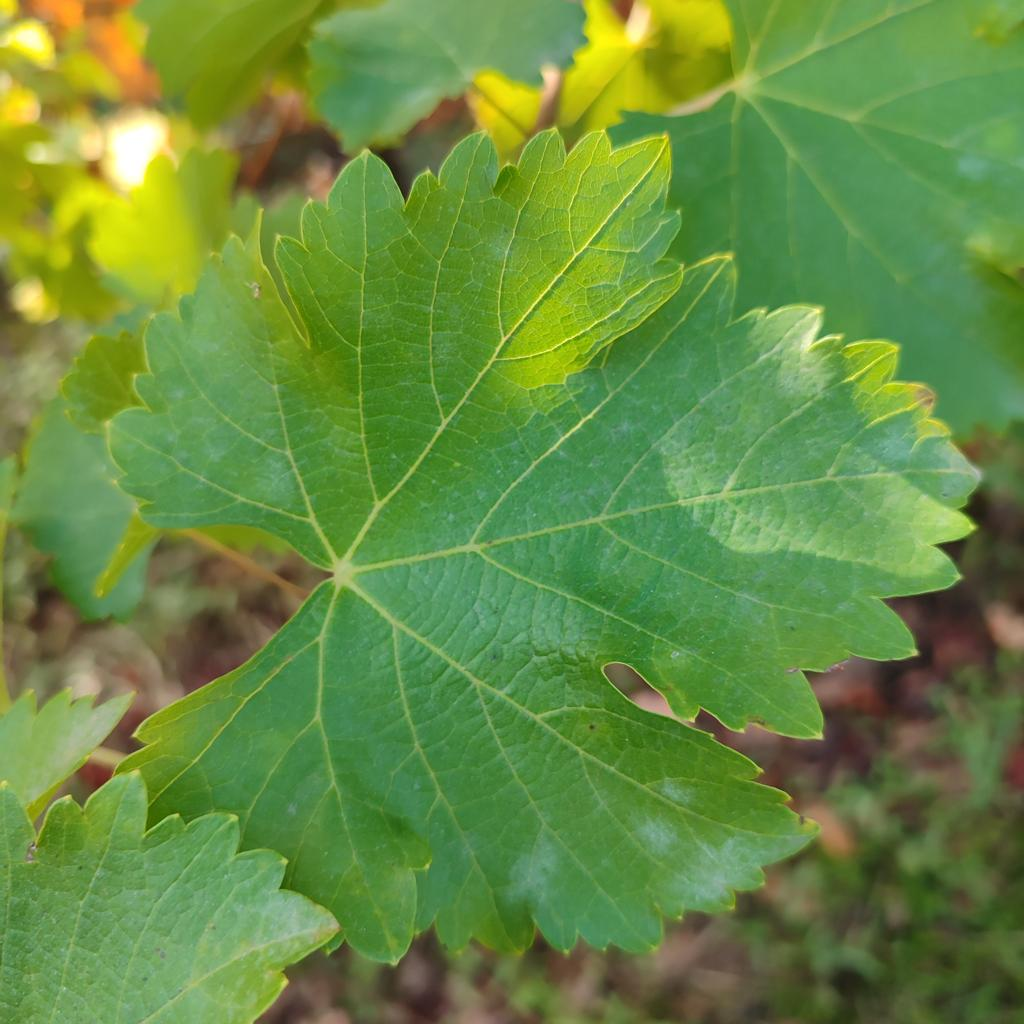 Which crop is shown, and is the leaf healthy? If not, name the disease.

grapevine, powdery mildew
